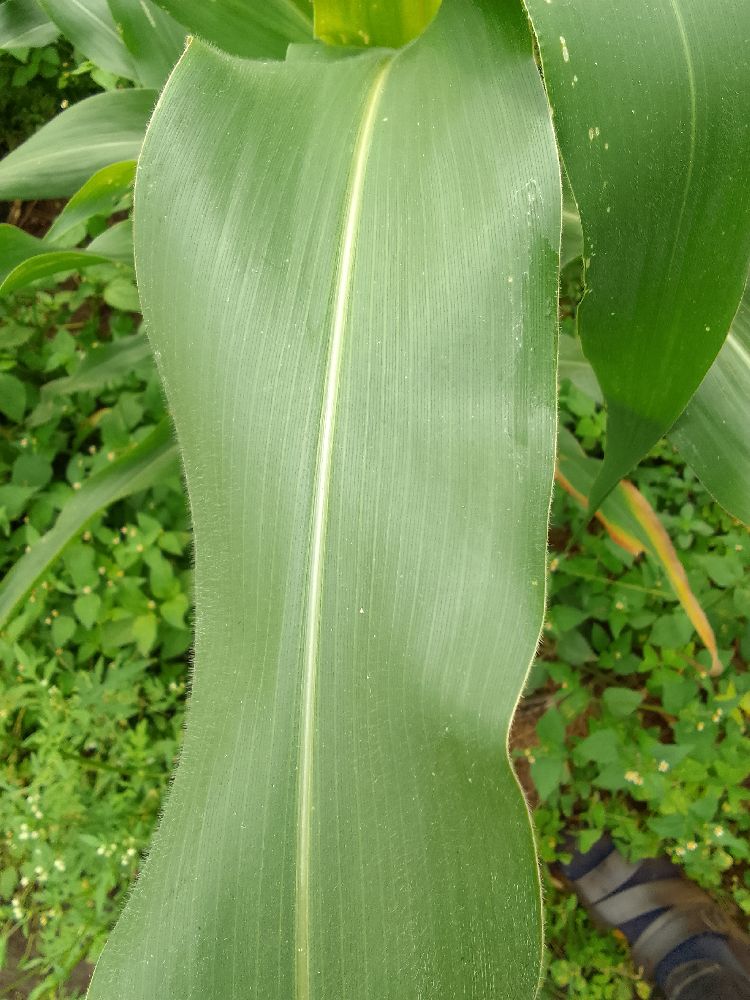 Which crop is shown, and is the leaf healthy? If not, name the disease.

maize, healthy
